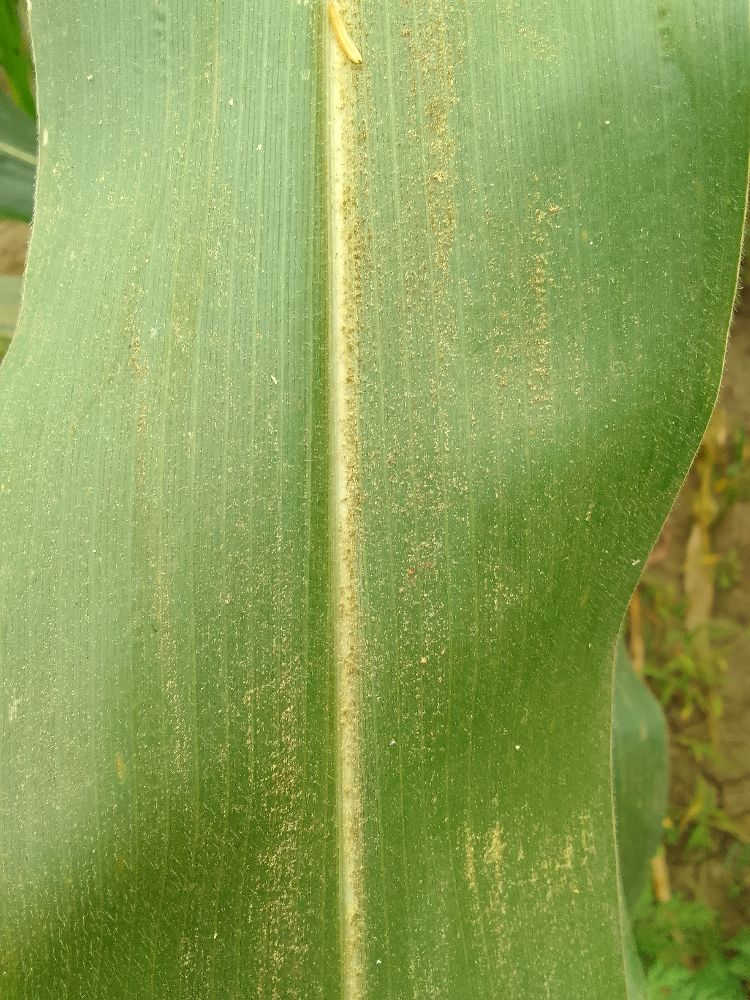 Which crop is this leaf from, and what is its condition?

maize, healthy
